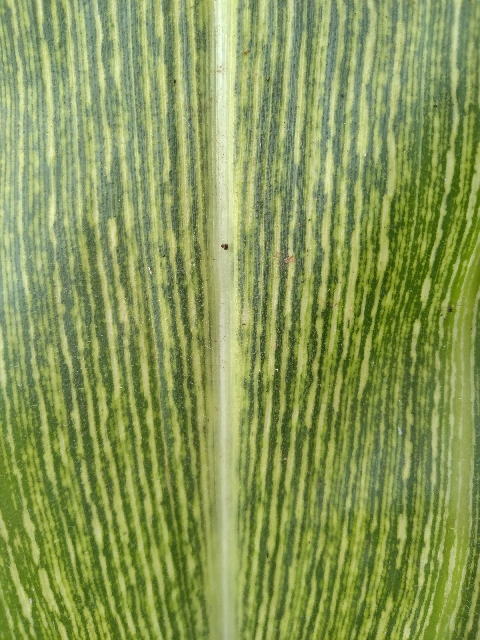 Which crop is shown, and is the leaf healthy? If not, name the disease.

maize, maize streak virus
